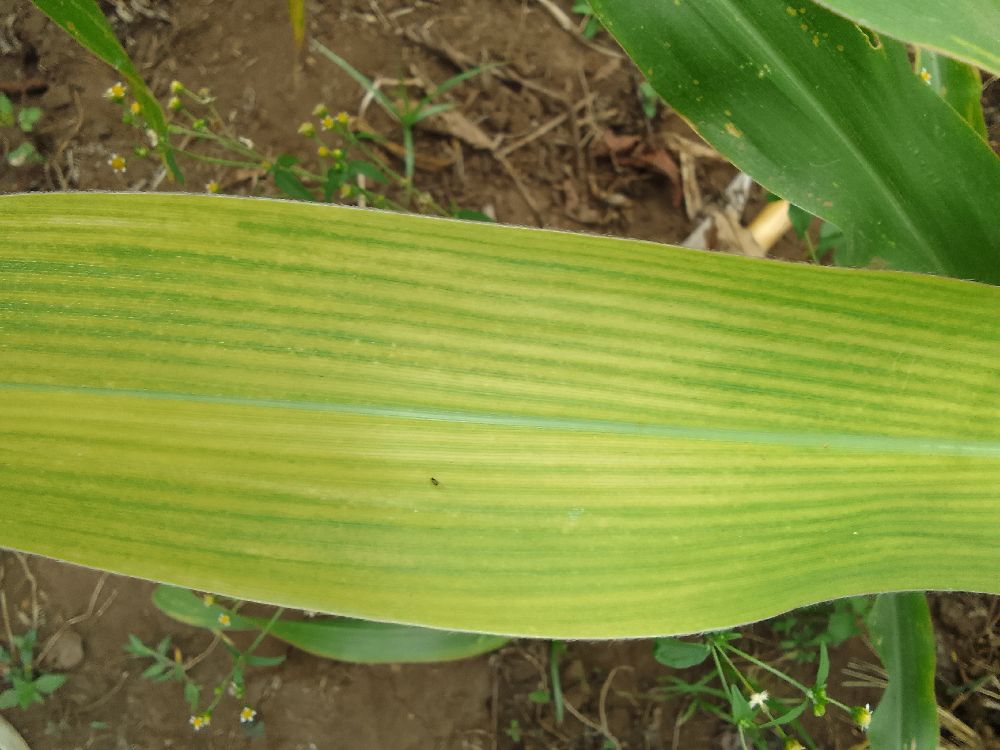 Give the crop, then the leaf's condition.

maize, maize lethal necrosis
